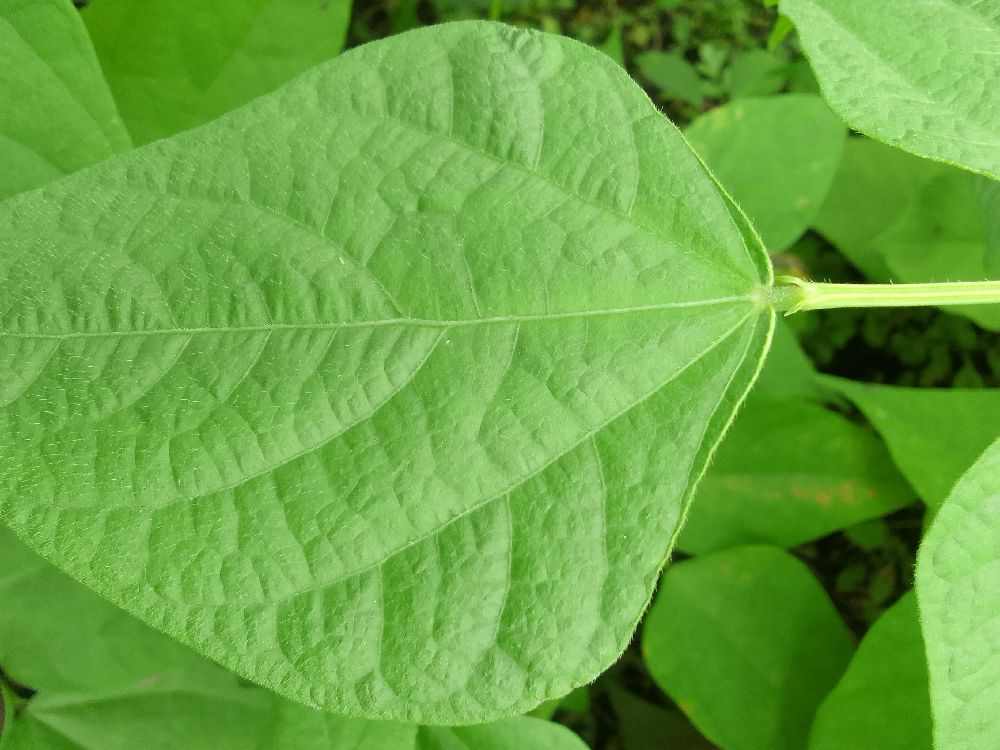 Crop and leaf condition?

common bean, healthy
